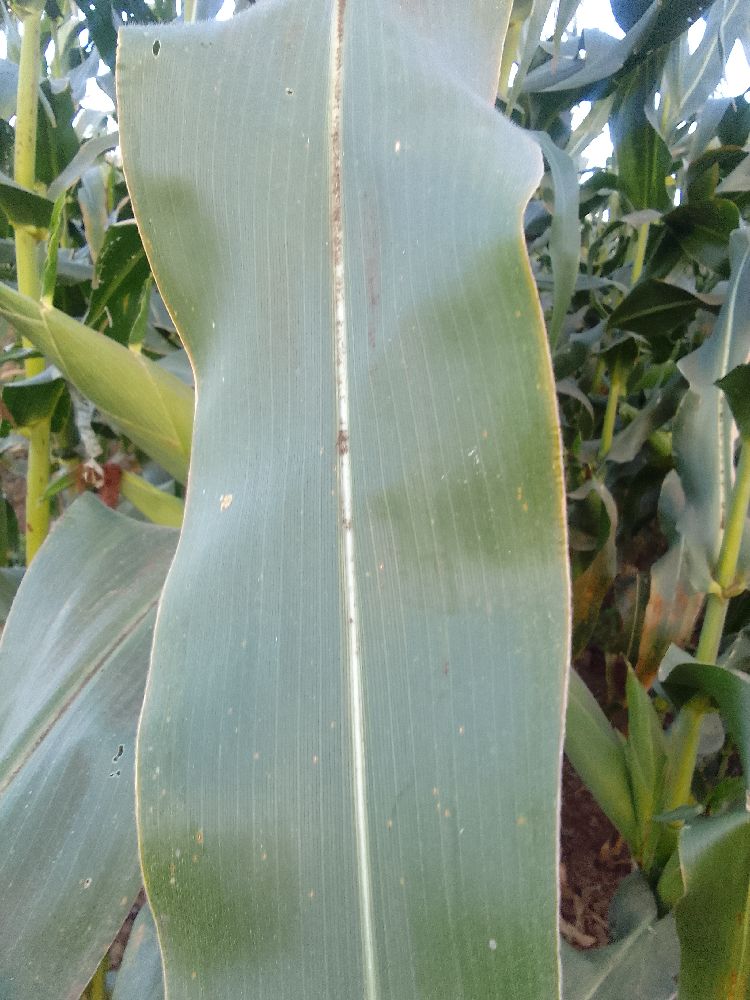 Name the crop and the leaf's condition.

maize, healthy
